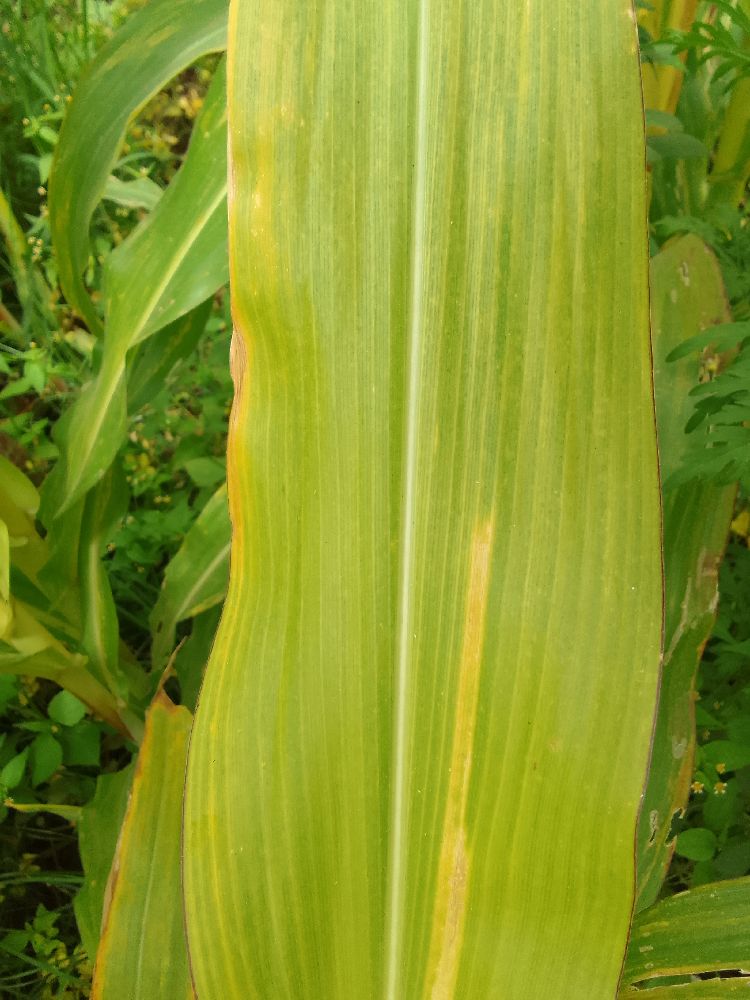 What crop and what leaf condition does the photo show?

maize, maize lethal necrosis
